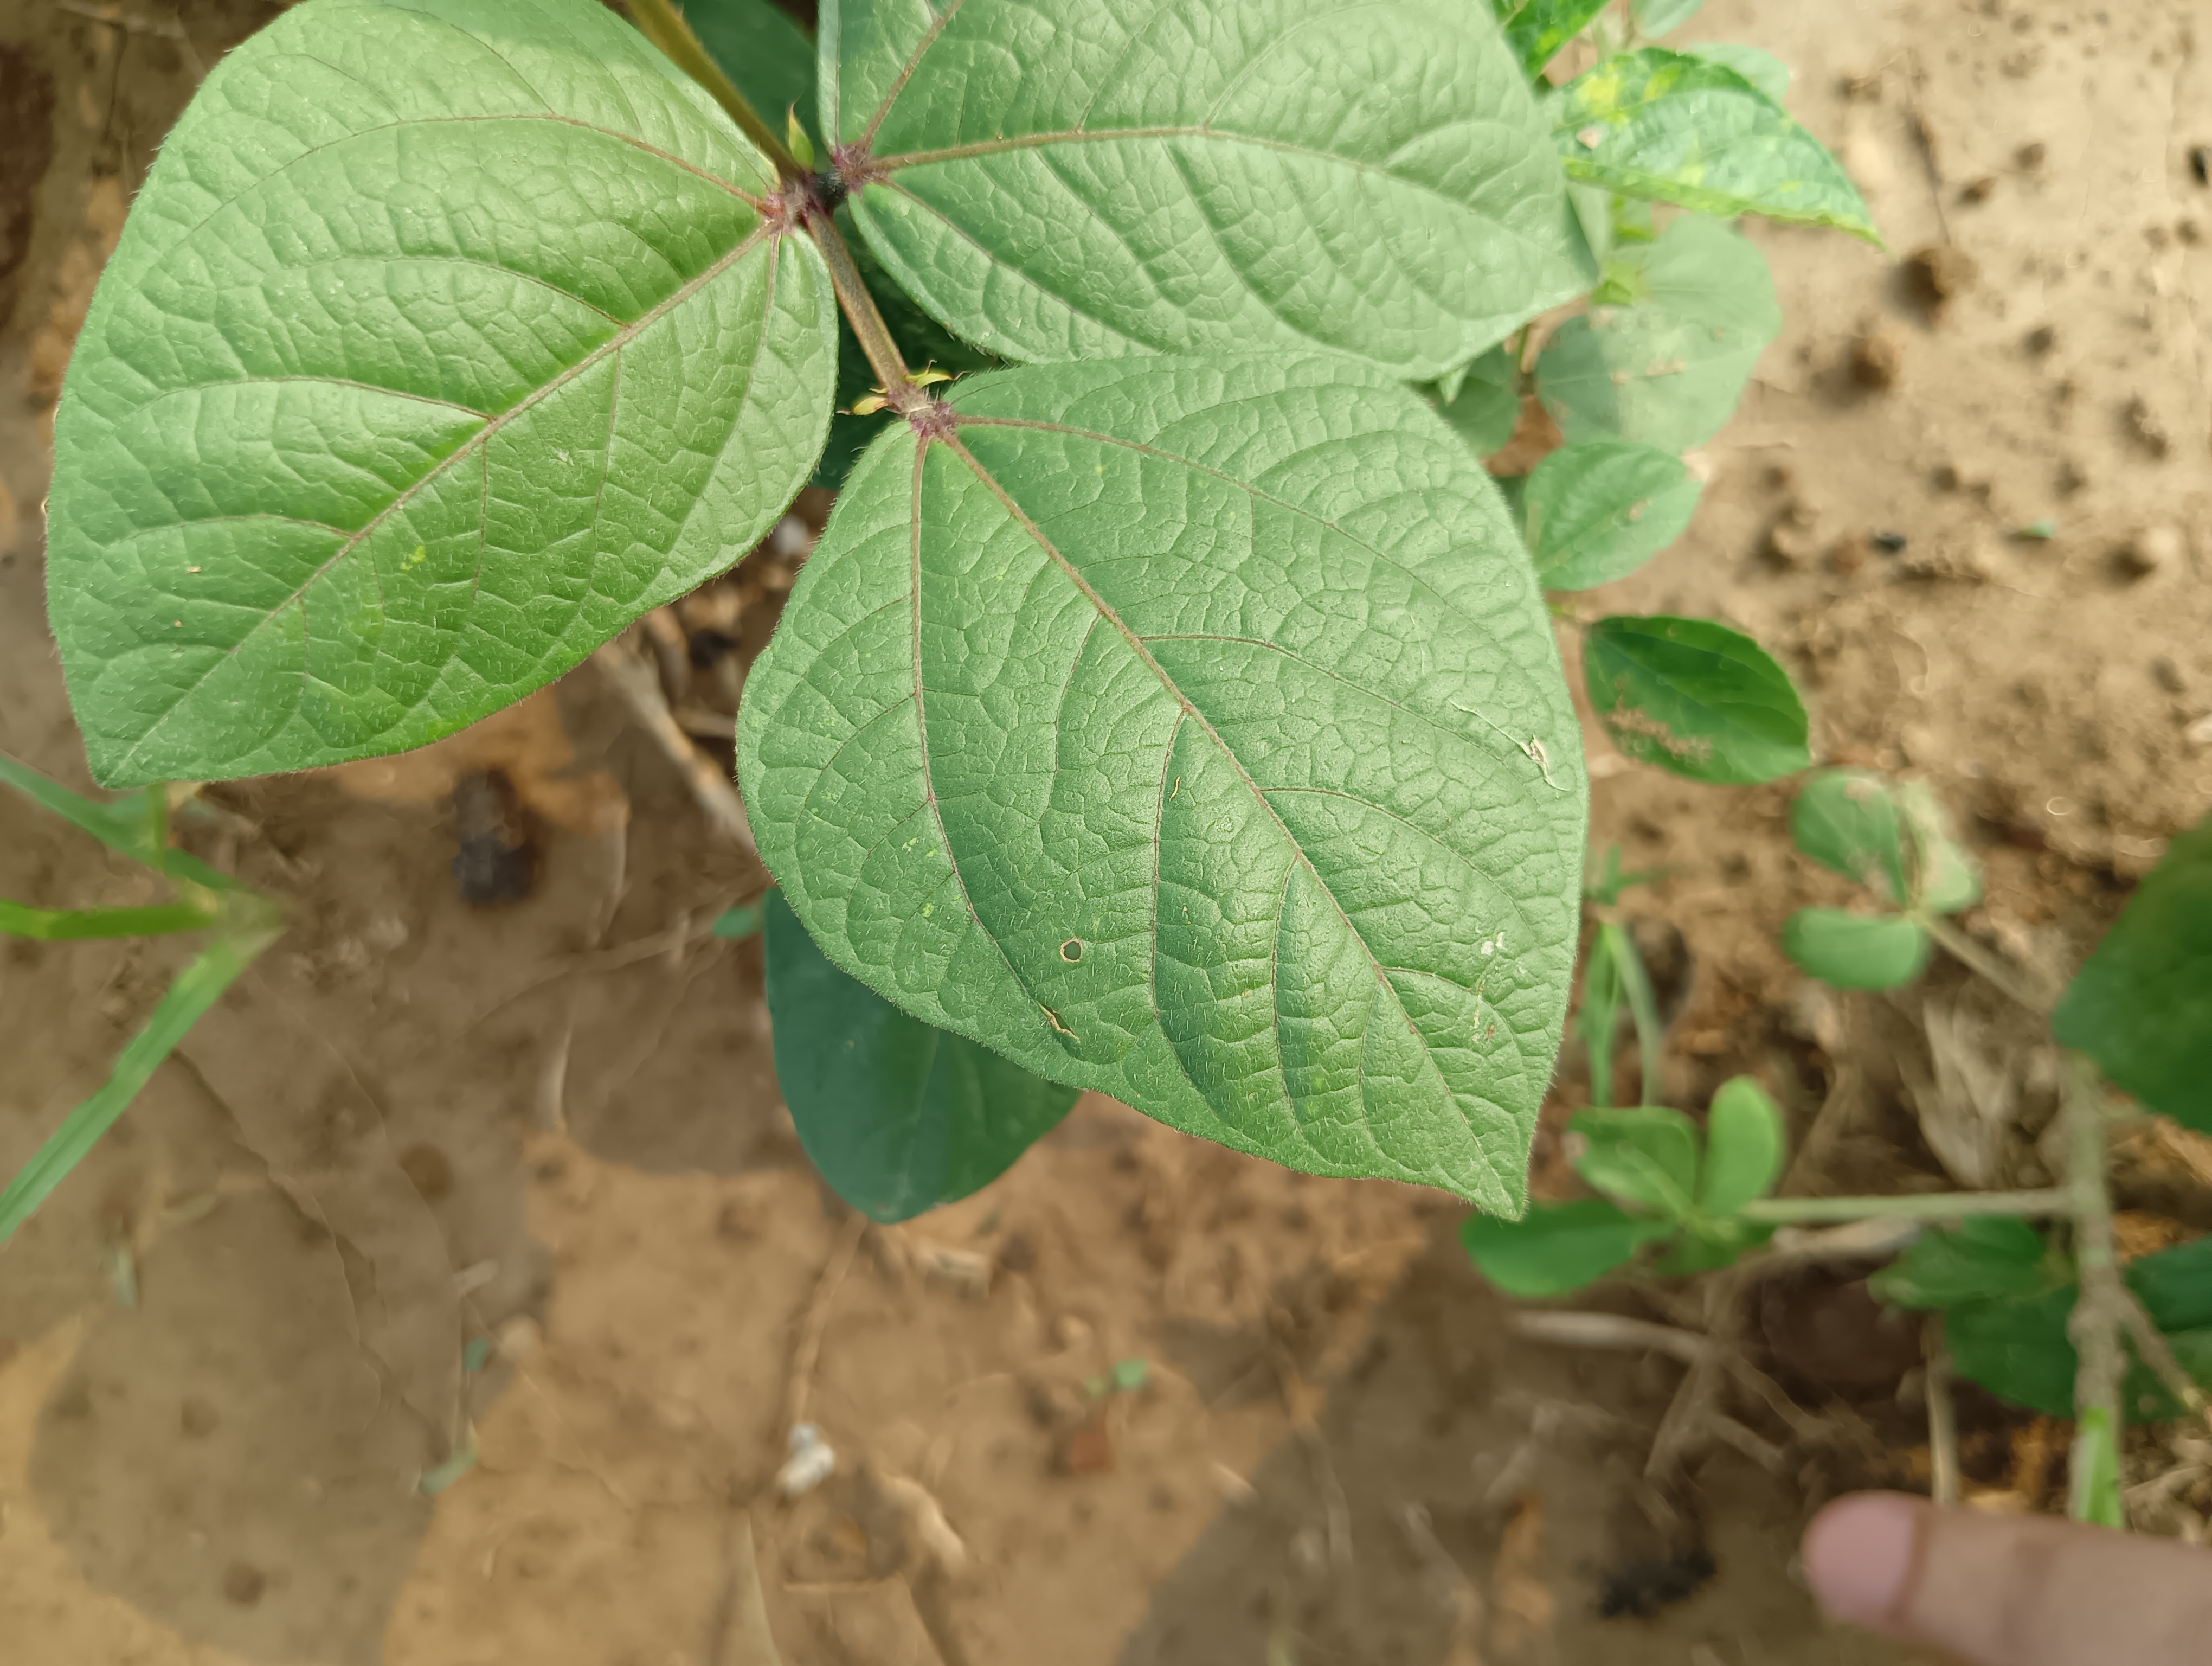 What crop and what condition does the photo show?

mungbean, healthy
